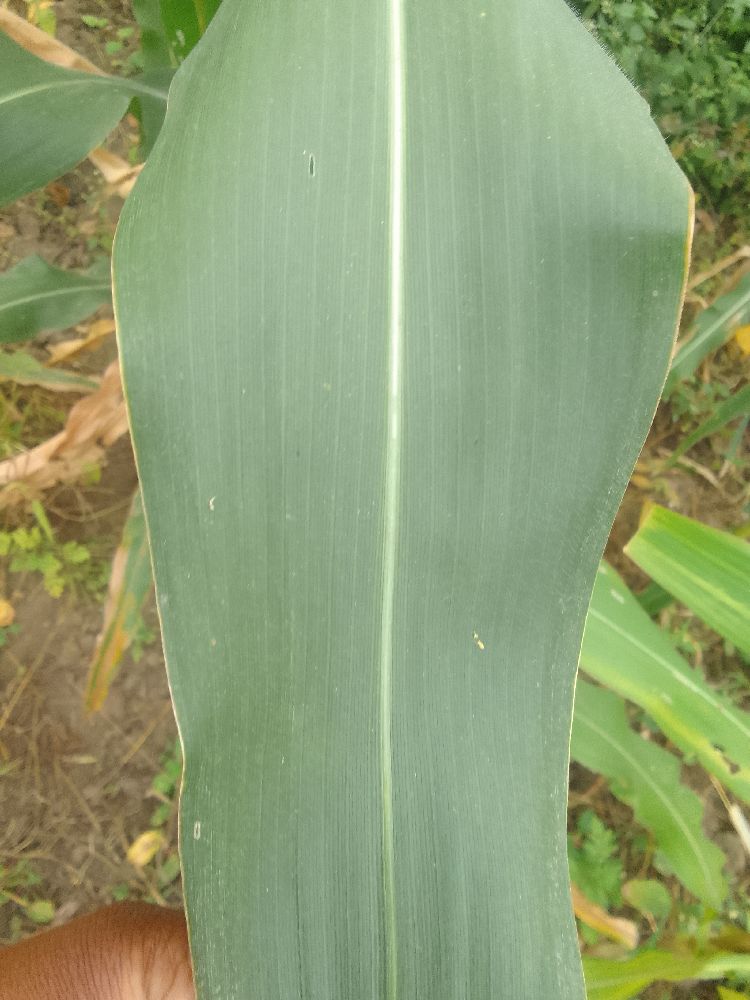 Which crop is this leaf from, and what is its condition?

maize, healthy
